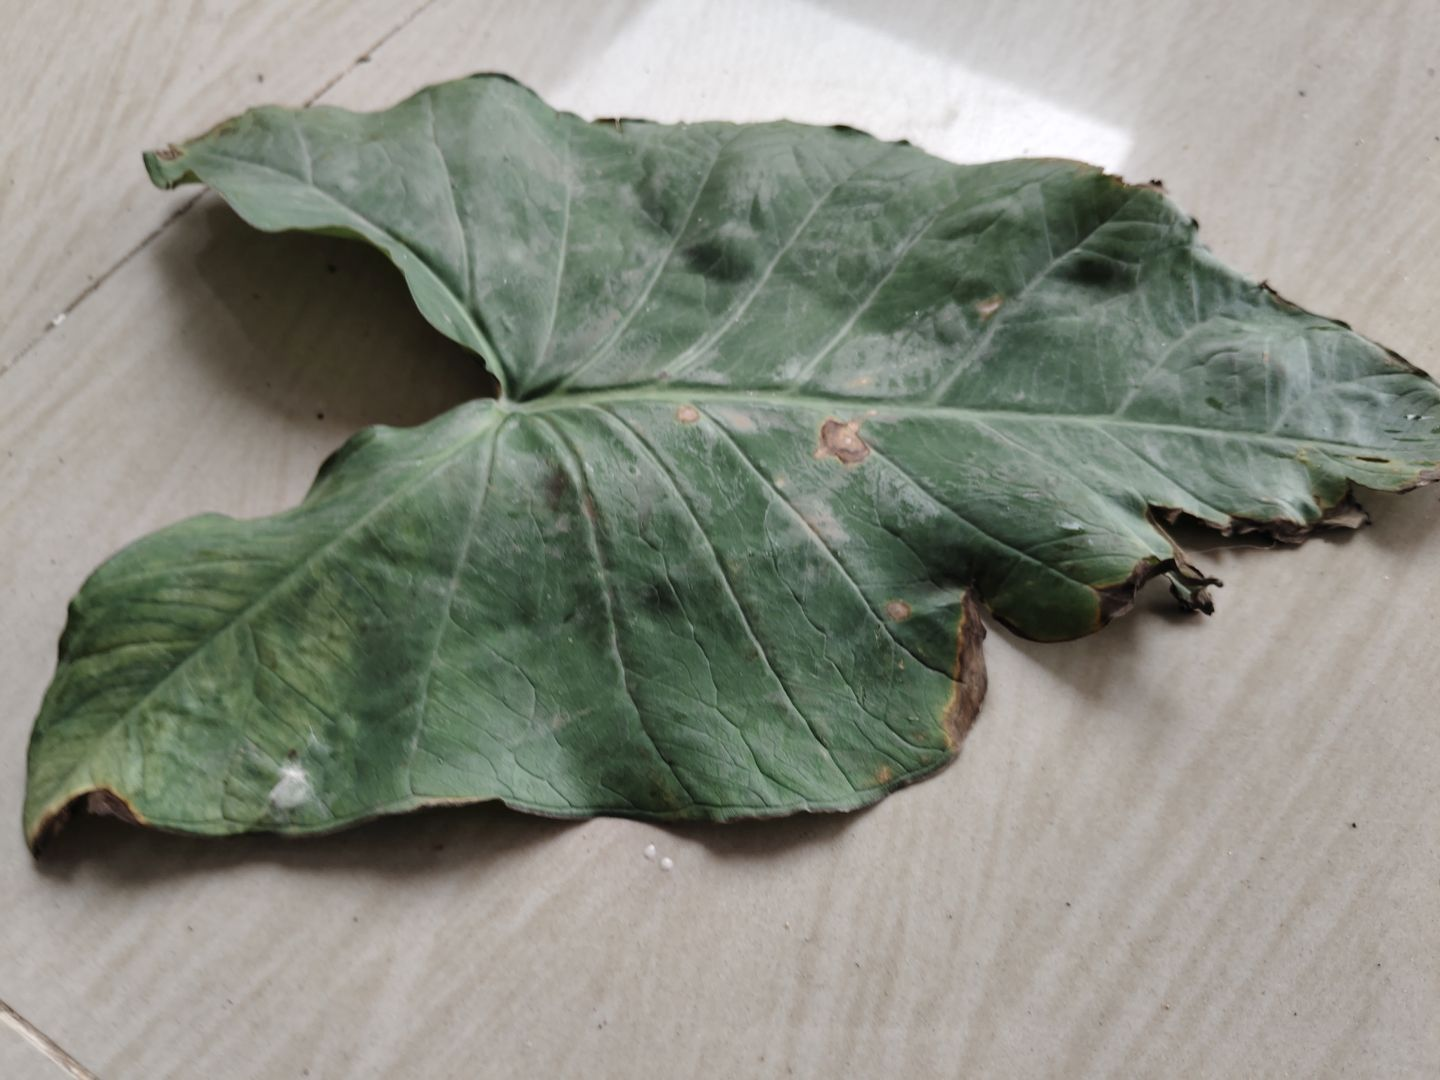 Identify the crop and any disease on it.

taro, leaf blight
